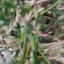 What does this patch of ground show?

grass
